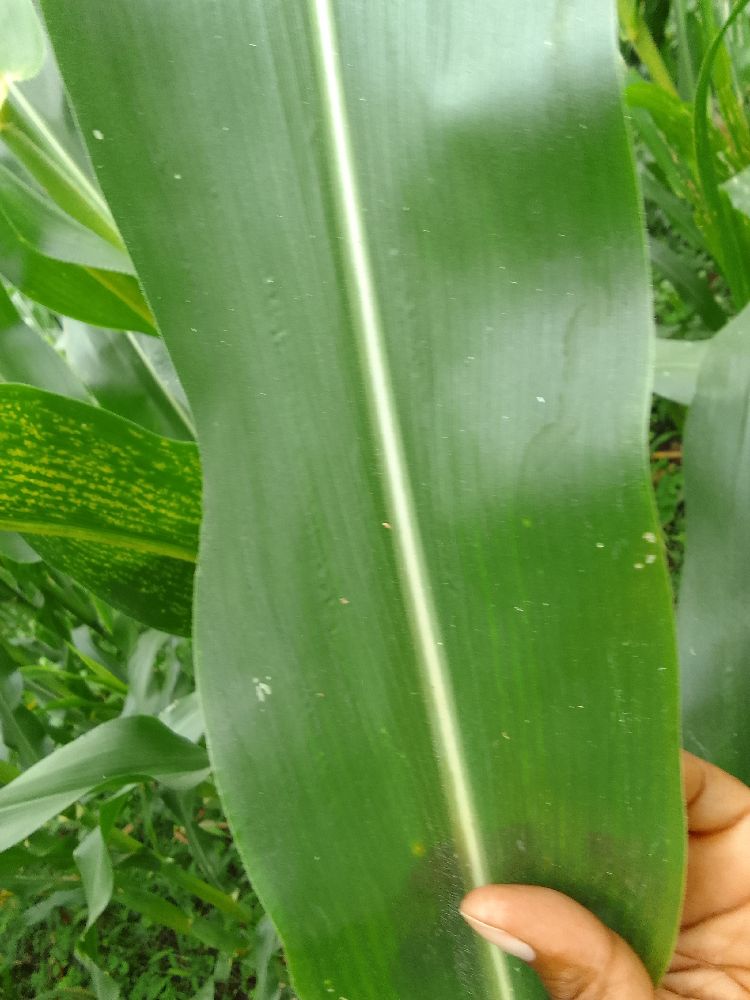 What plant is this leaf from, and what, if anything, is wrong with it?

maize, healthy
